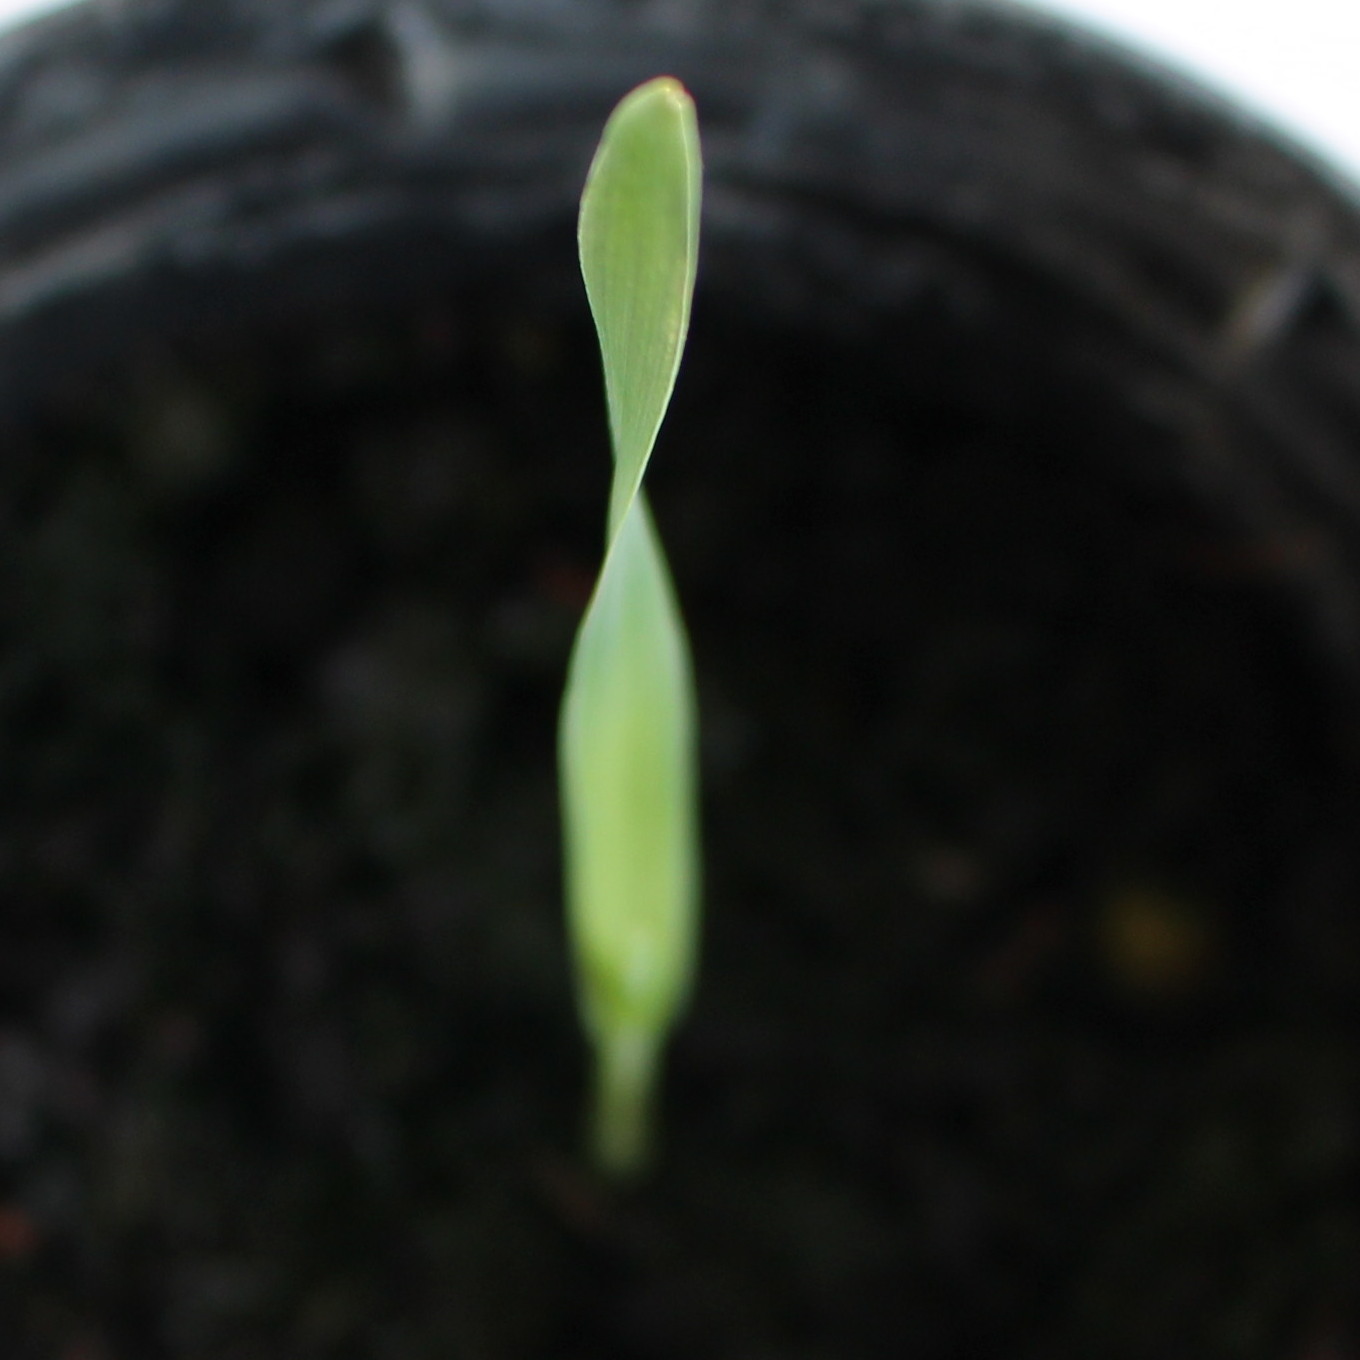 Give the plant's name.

Avena sterilis
